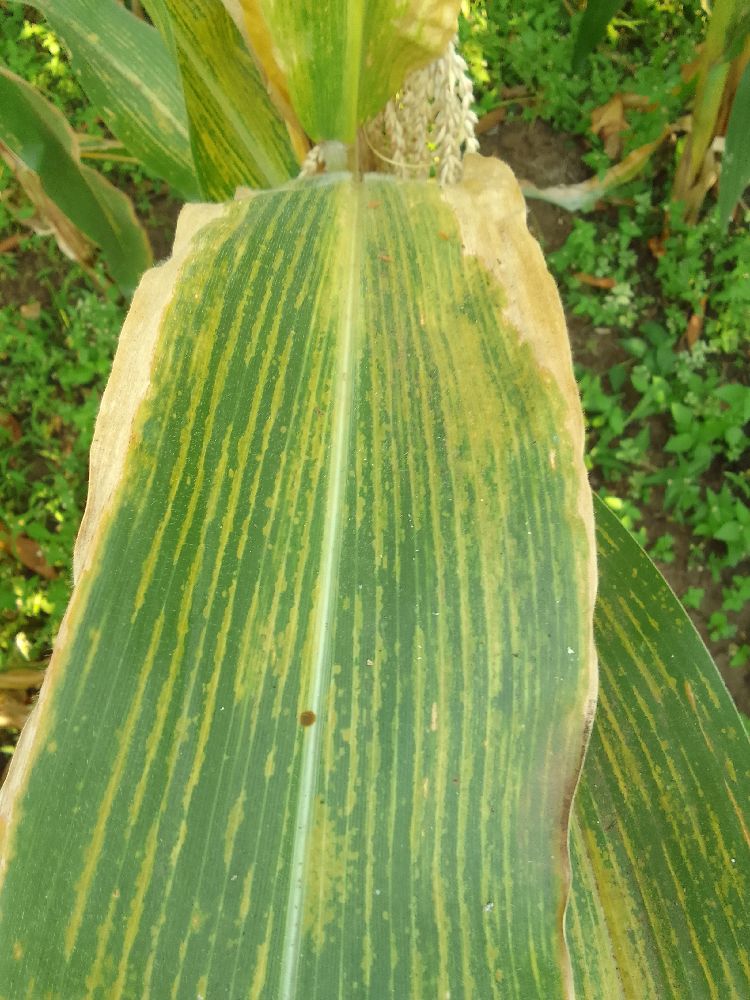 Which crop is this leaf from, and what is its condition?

maize, maize lethal necrosis
